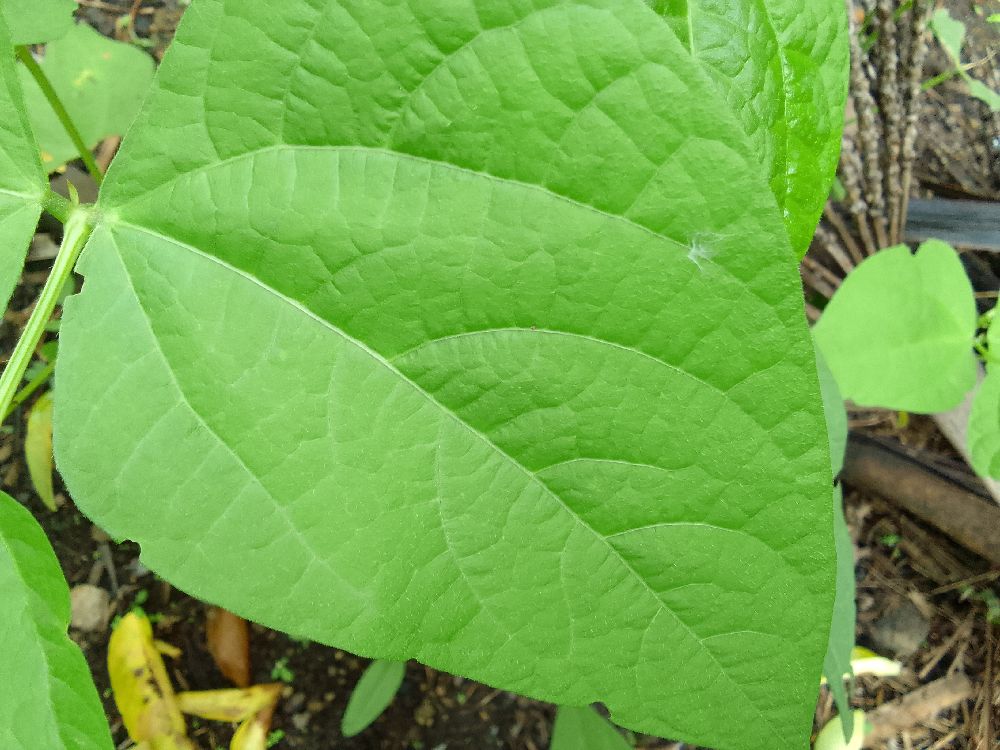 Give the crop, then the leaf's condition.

common bean, healthy
